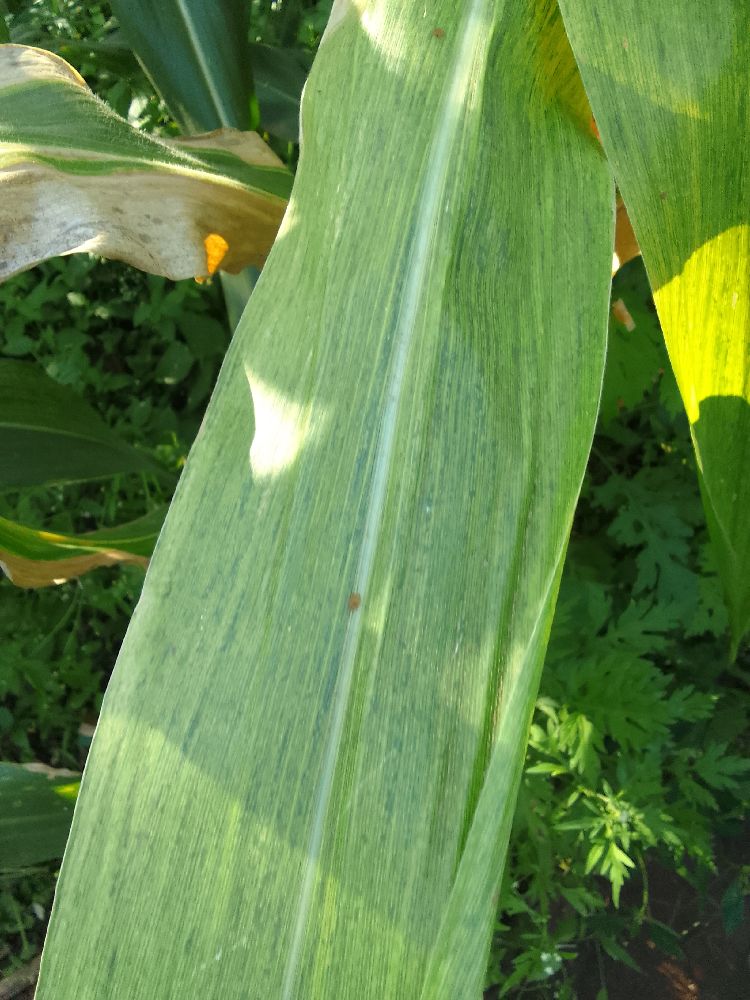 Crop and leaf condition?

maize, maize lethal necrosis
